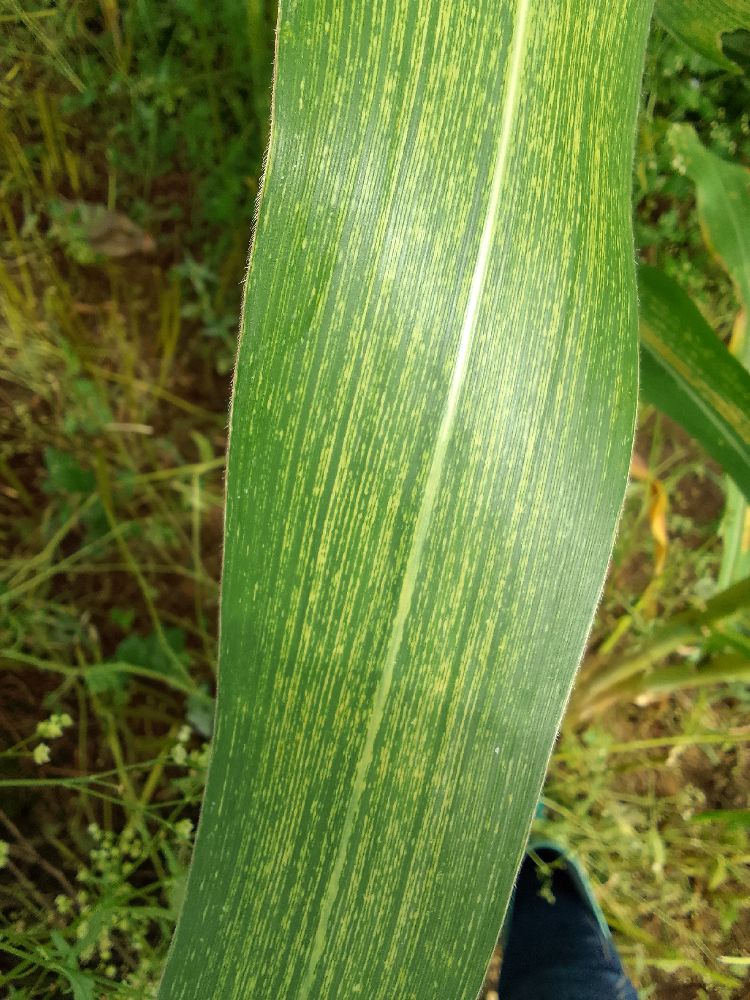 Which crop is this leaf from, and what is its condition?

maize, maize streak virus
